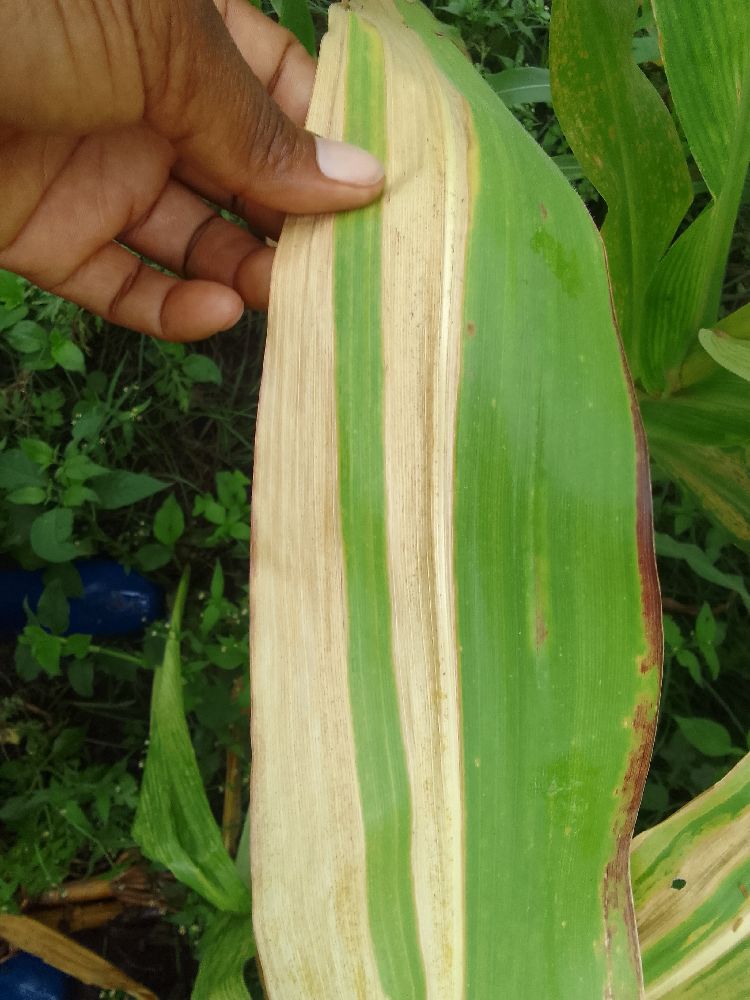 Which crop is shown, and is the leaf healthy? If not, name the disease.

maize, maize lethal necrosis
